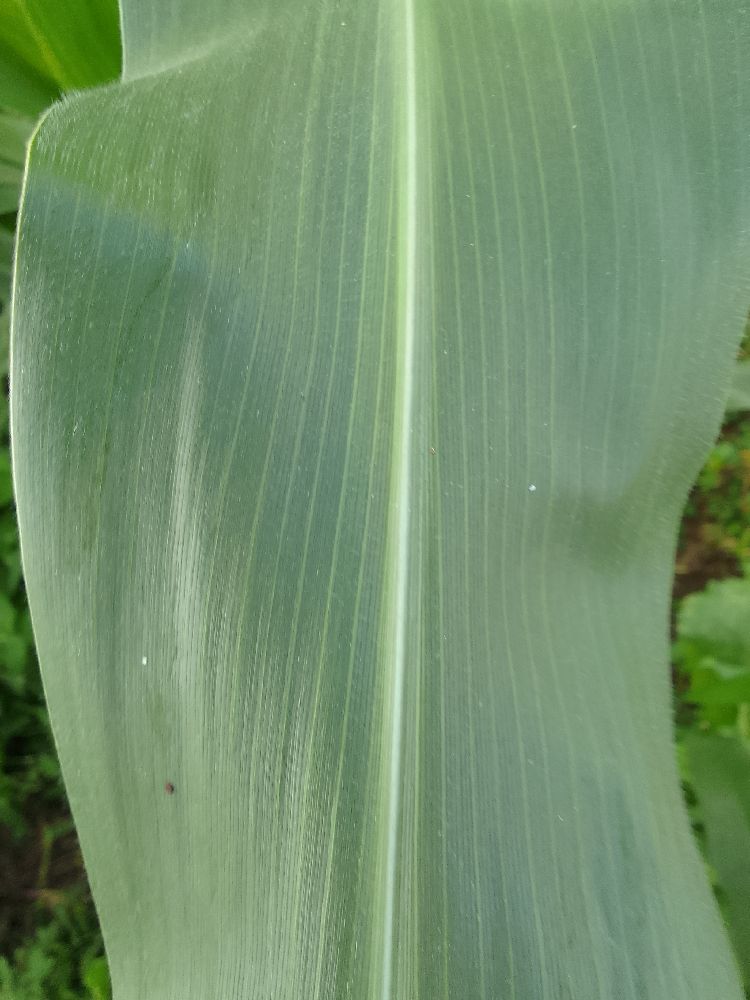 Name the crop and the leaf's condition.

maize, healthy
